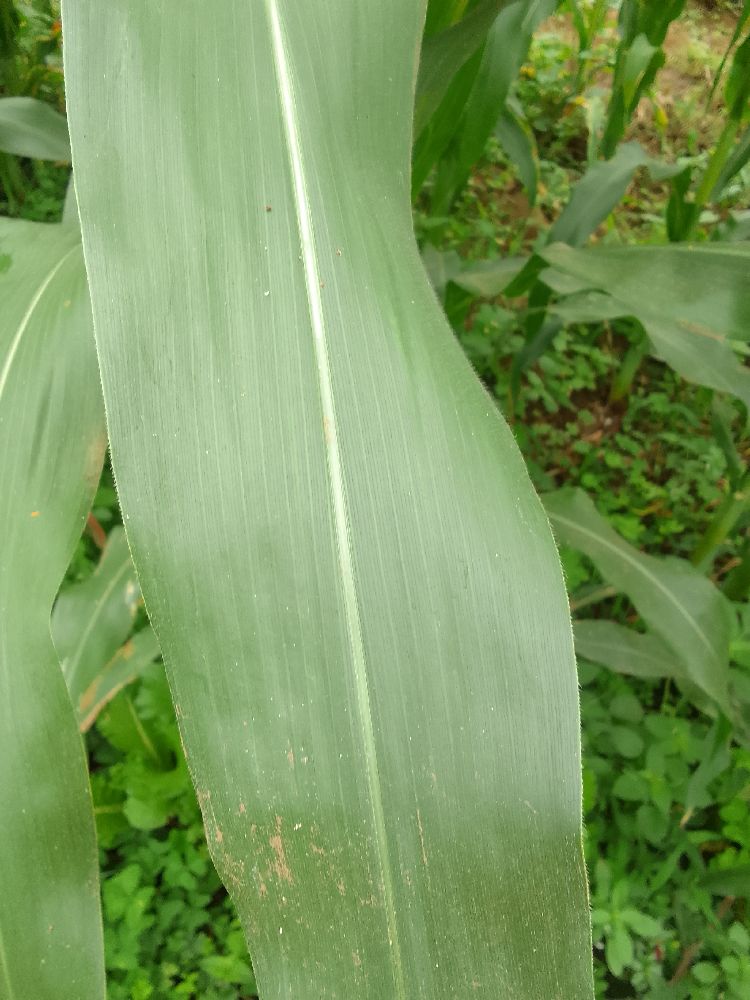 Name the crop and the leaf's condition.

maize, healthy
